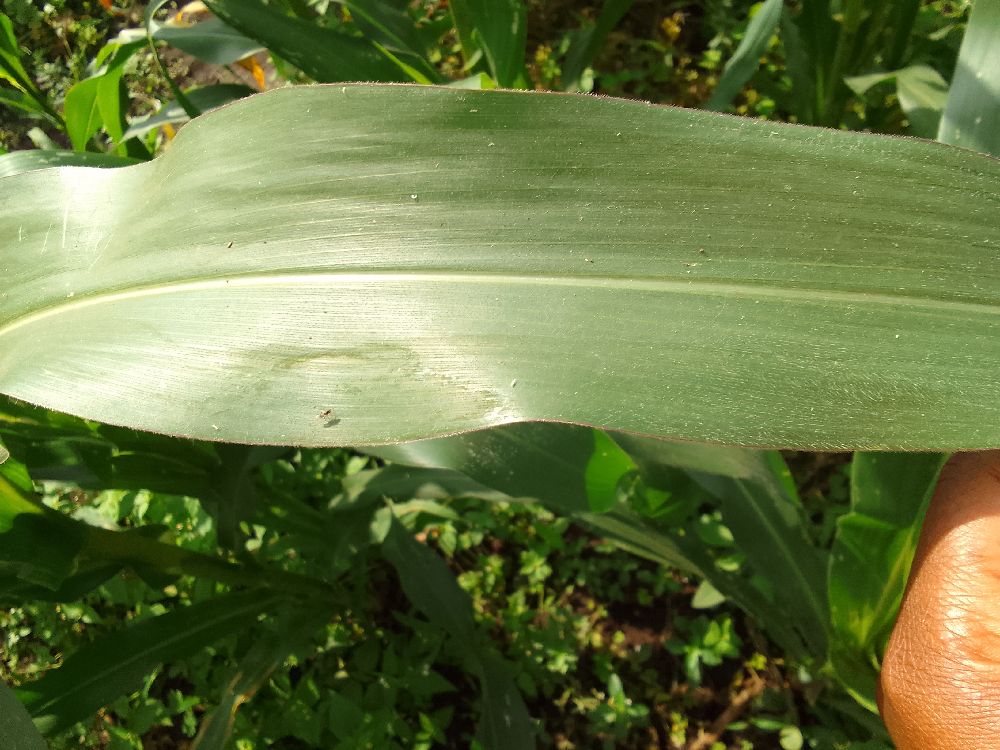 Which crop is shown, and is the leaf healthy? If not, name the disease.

maize, healthy
